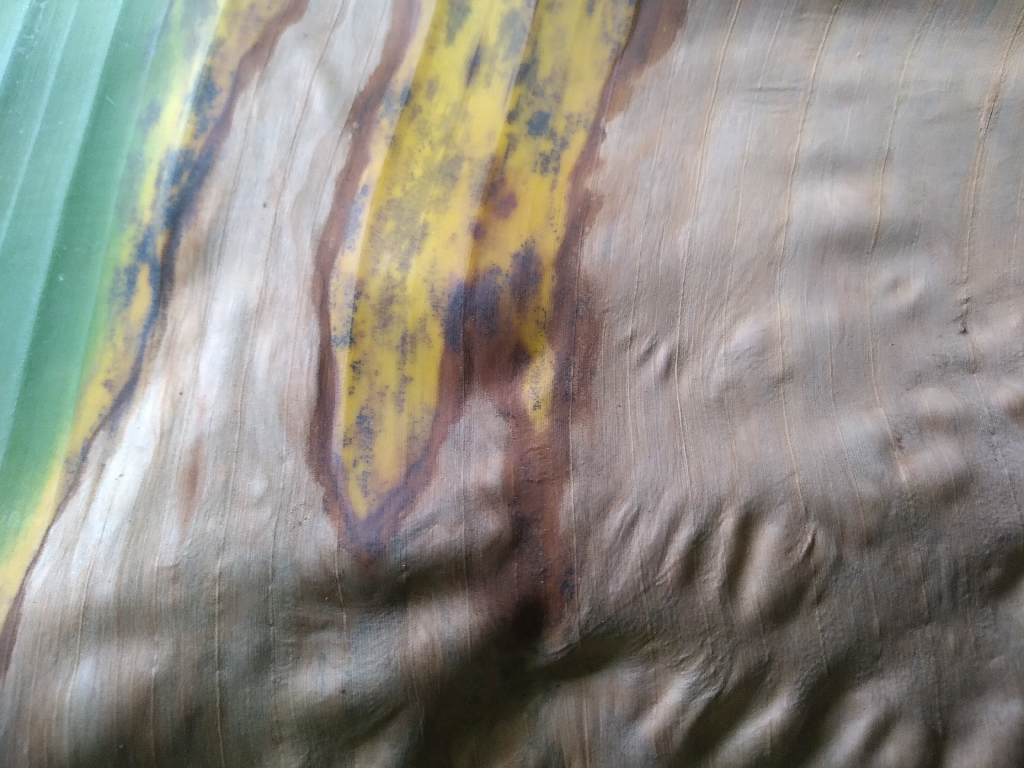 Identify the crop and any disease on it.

banana, black sigatoka
